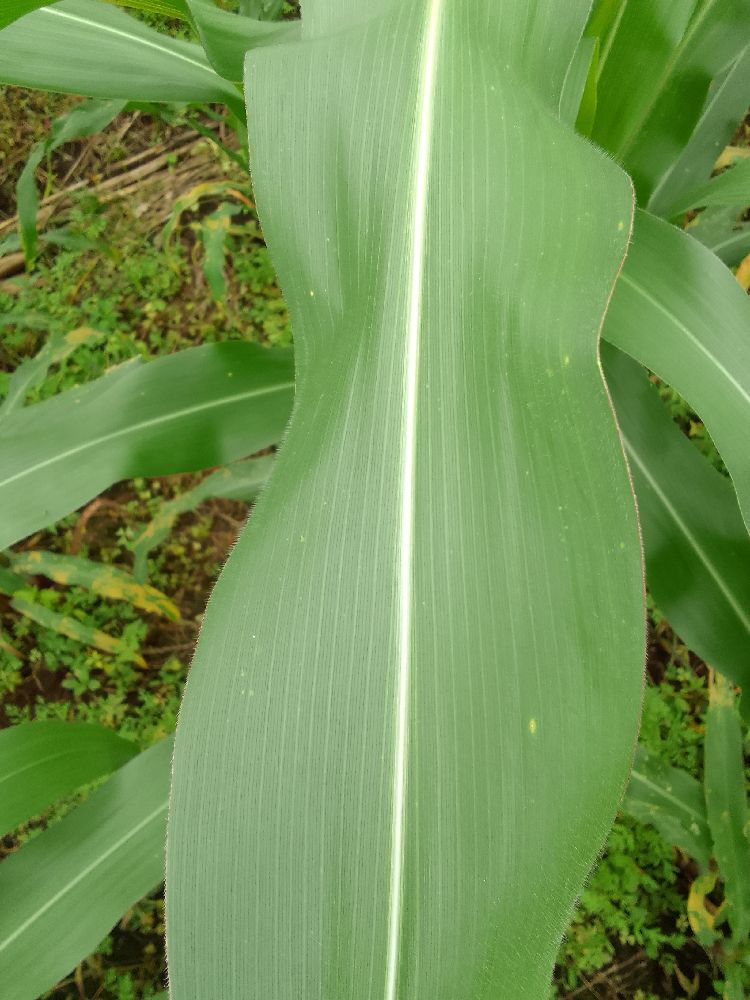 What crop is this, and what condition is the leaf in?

maize, healthy
